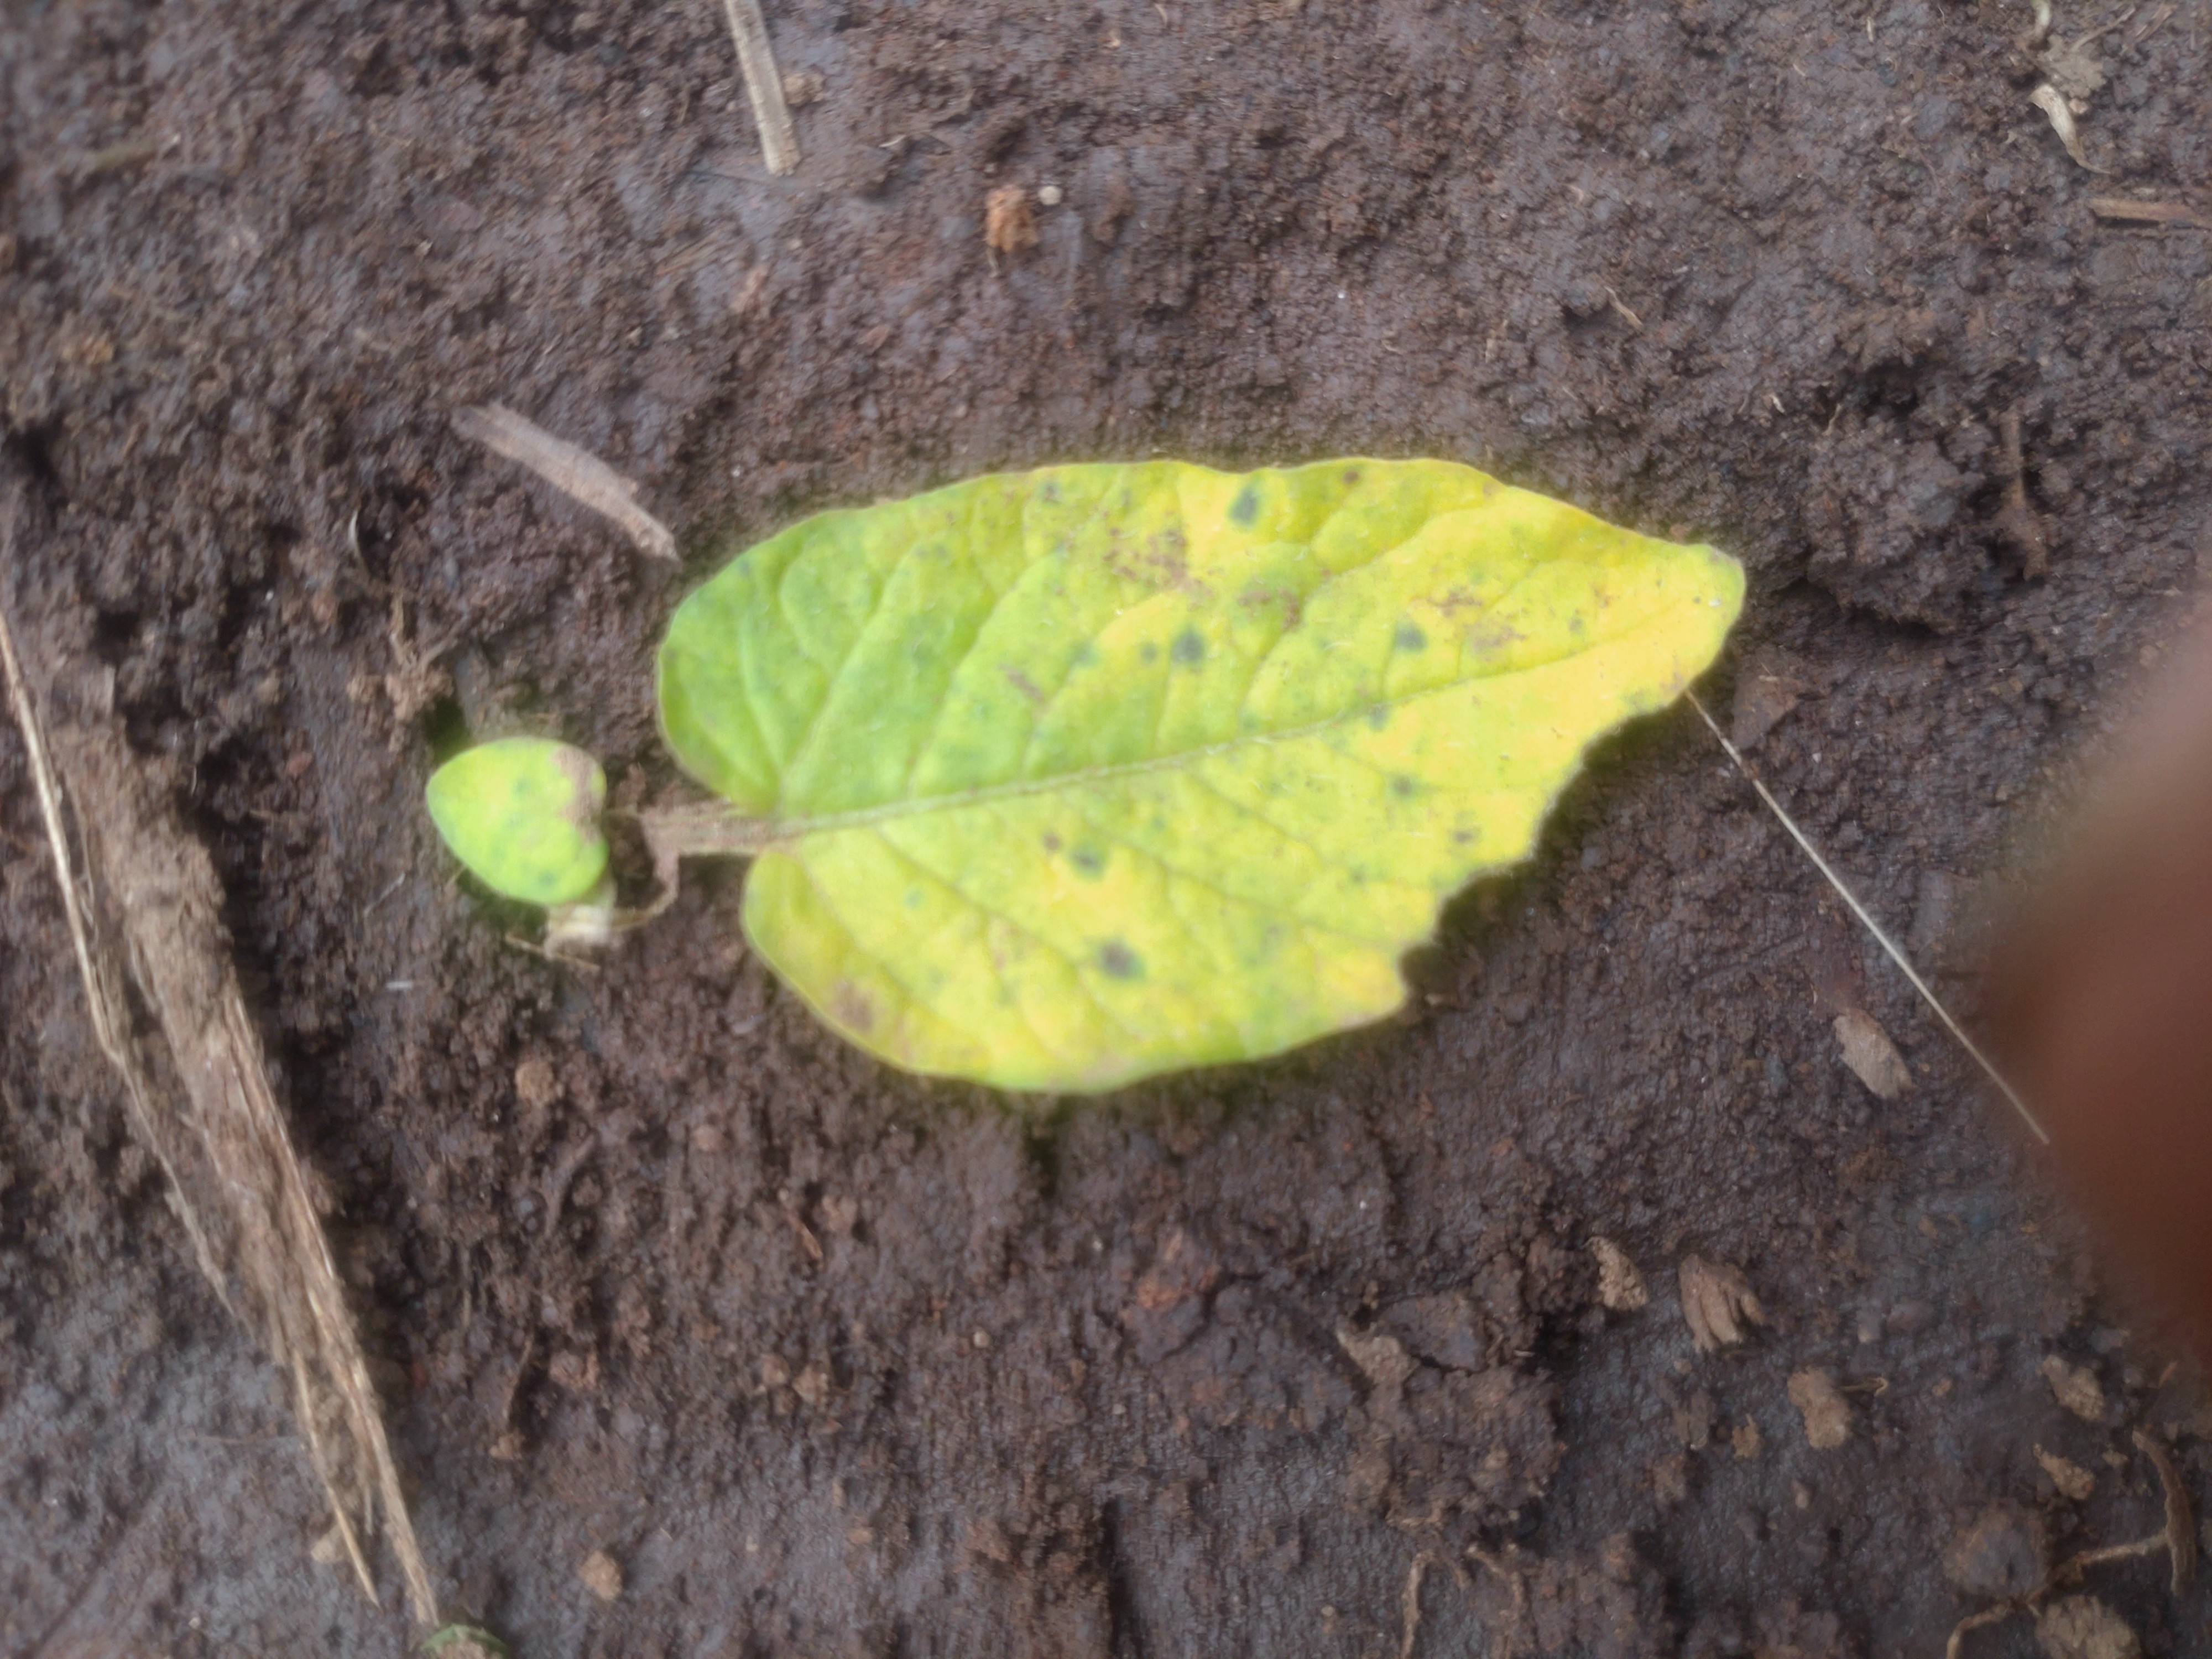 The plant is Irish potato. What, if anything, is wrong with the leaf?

late blight
